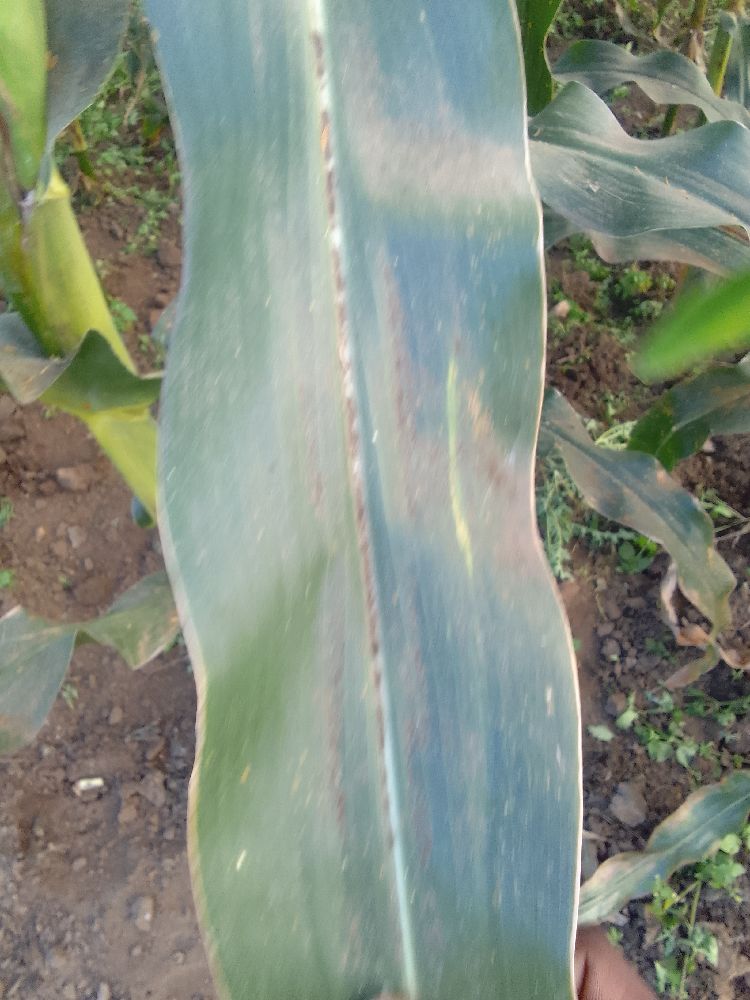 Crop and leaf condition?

maize, healthy
